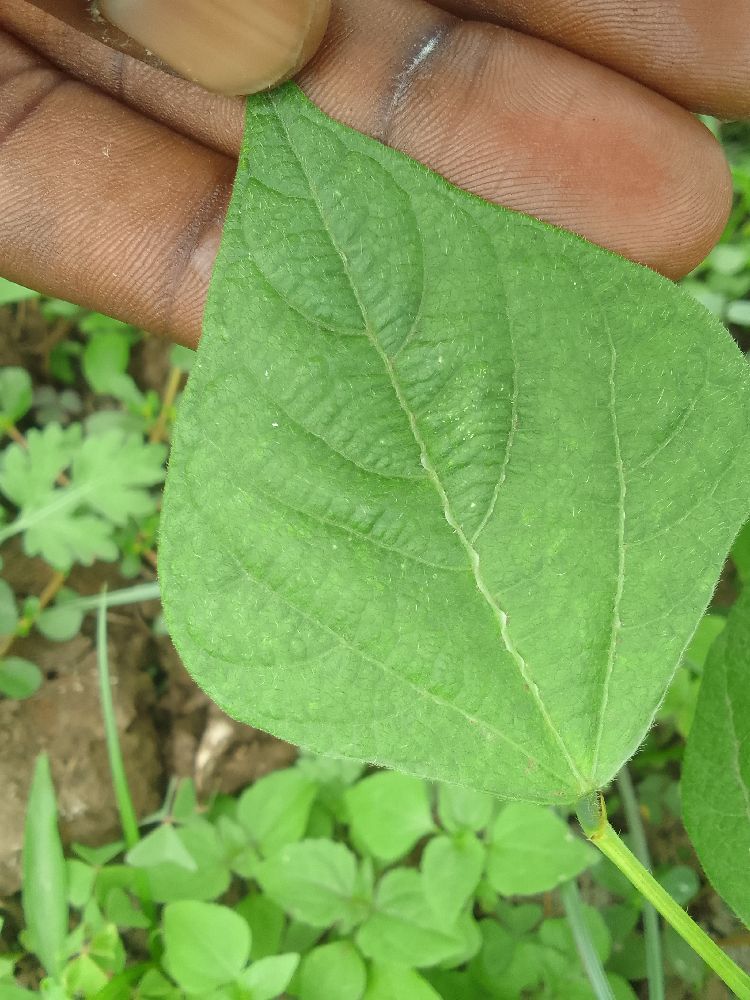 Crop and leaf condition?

common bean, healthy
